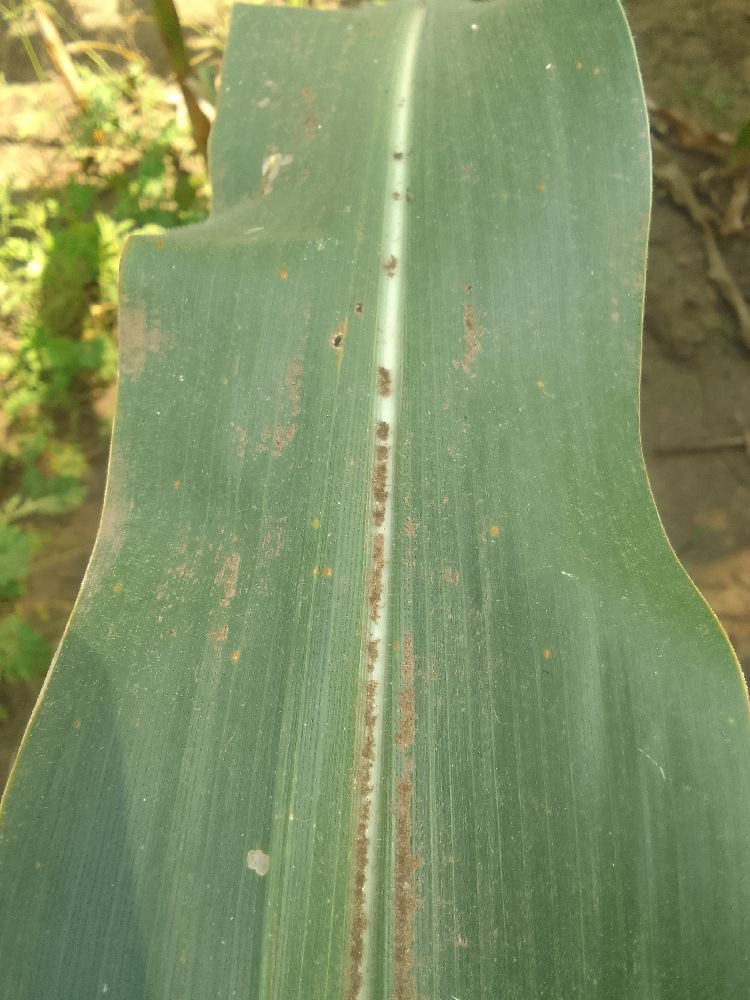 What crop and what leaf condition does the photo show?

maize, healthy
